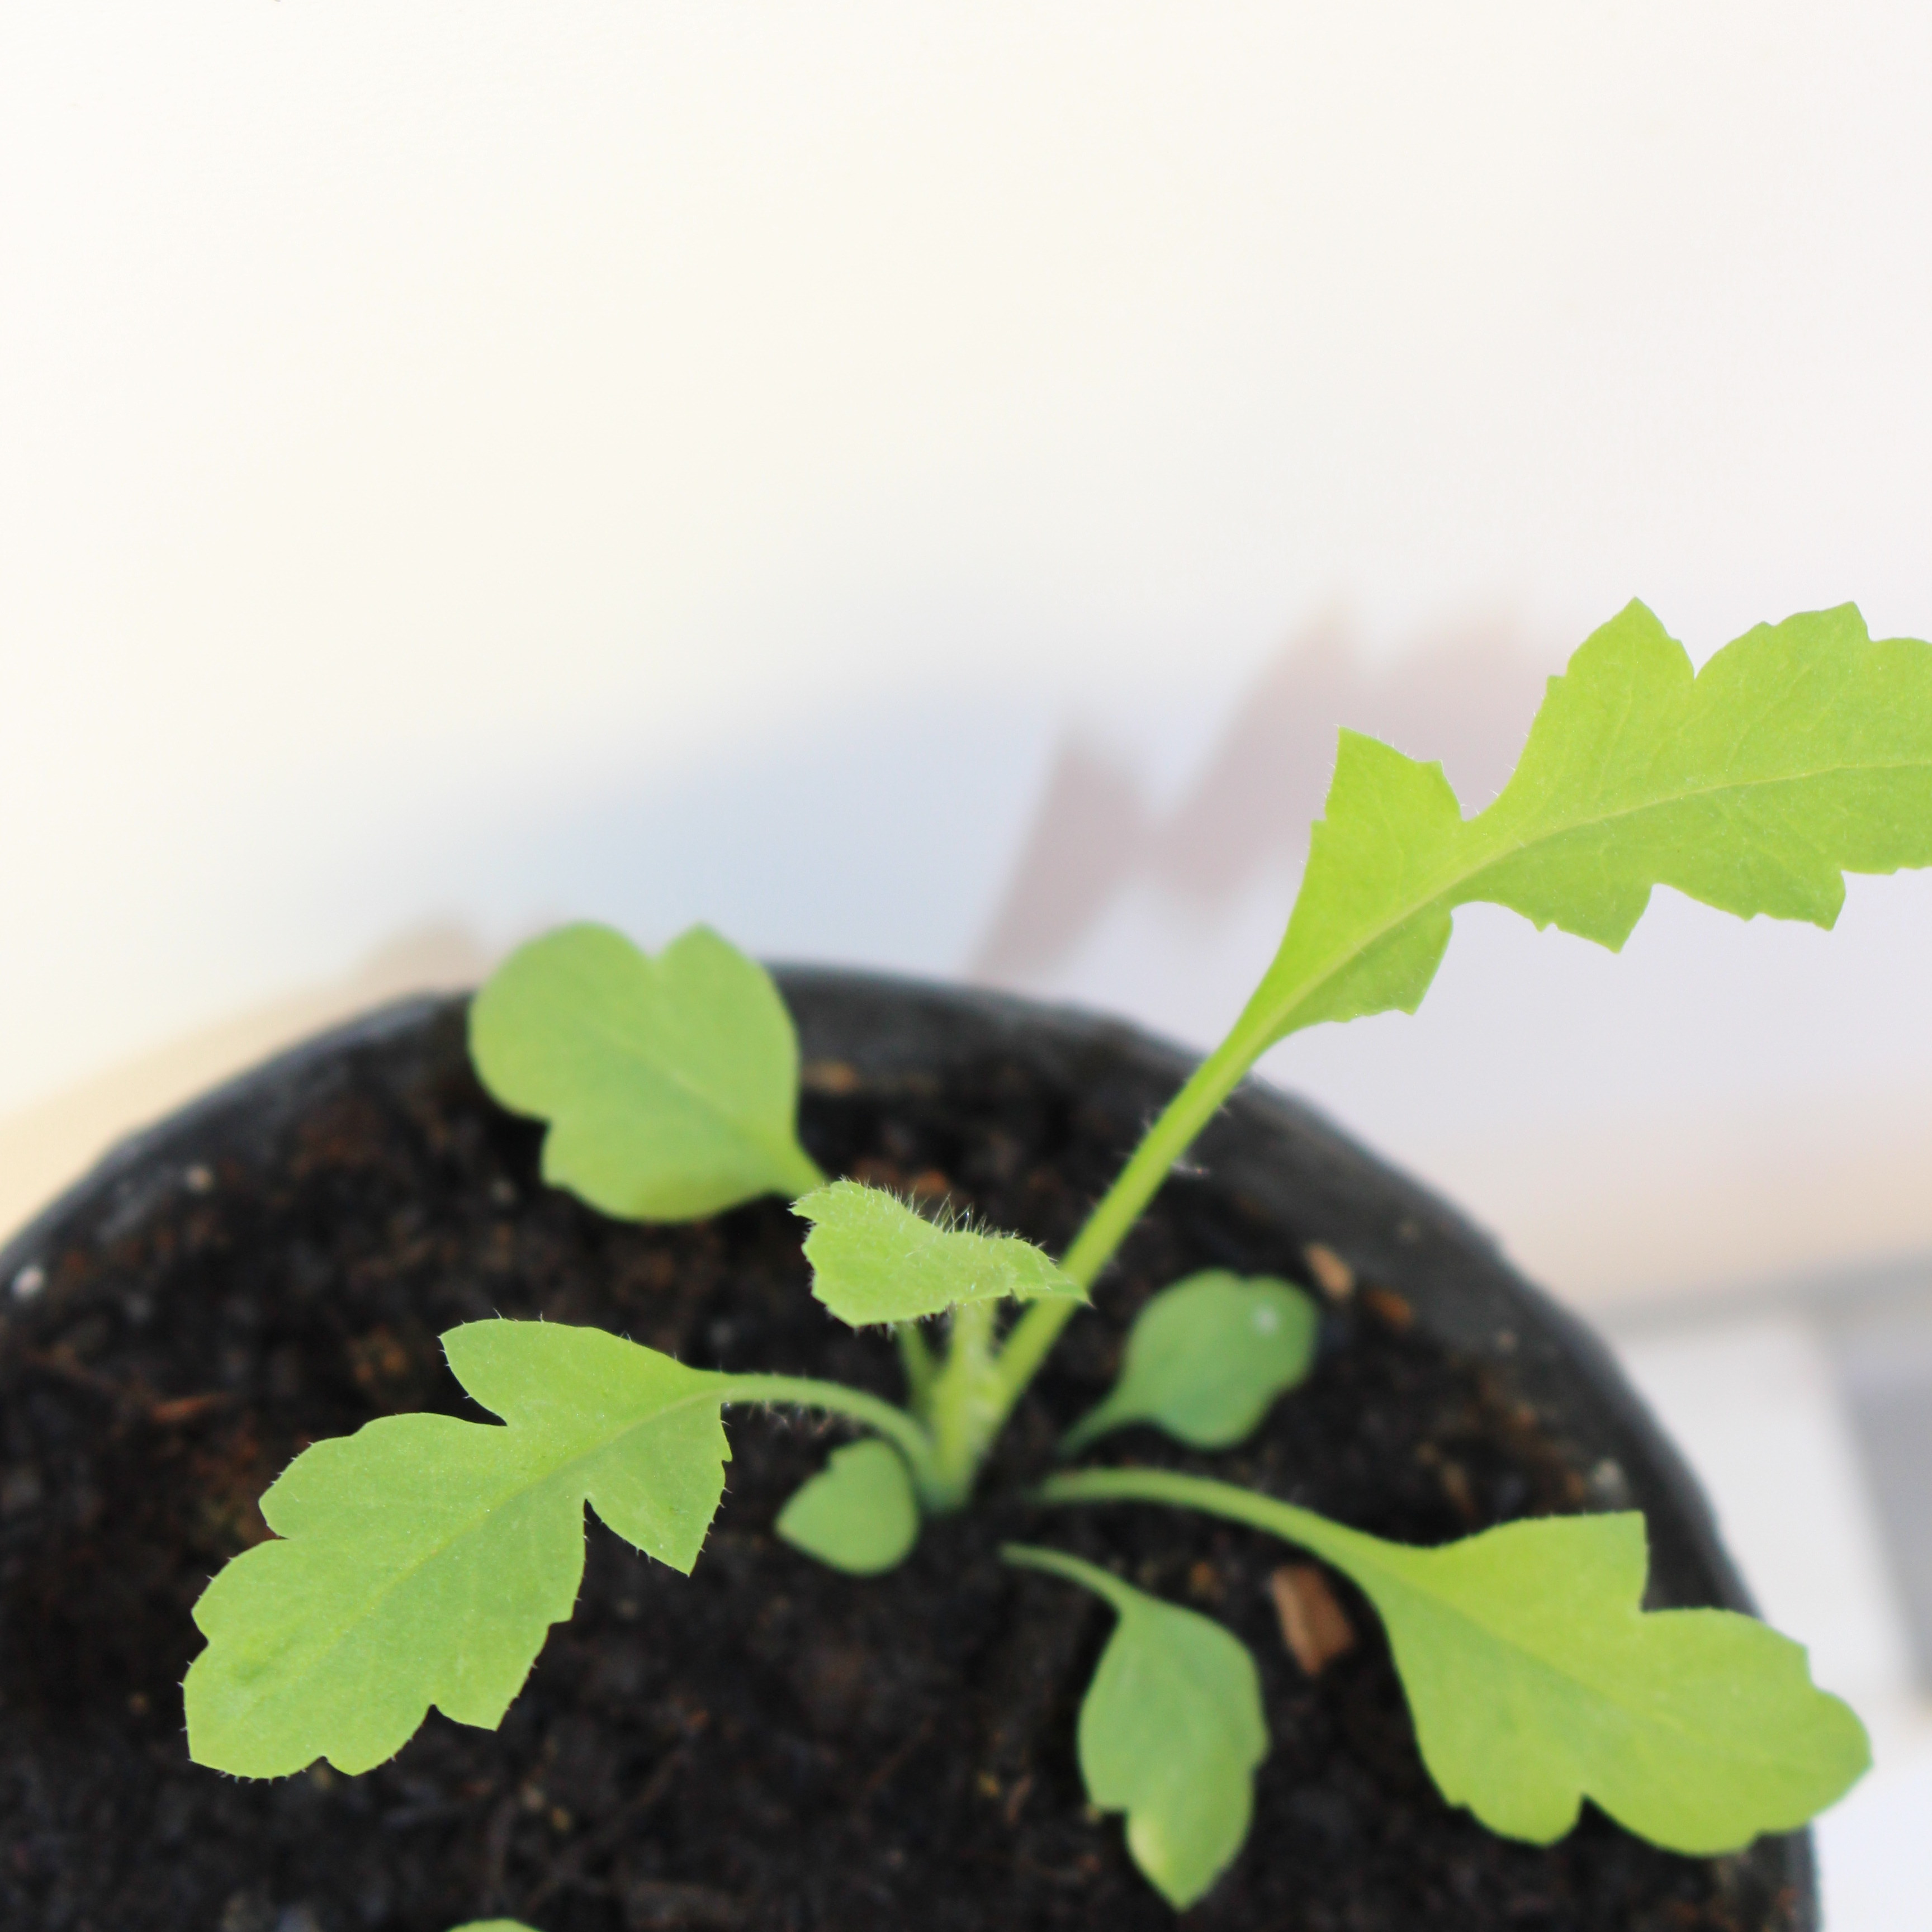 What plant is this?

Papaver rhoeas
